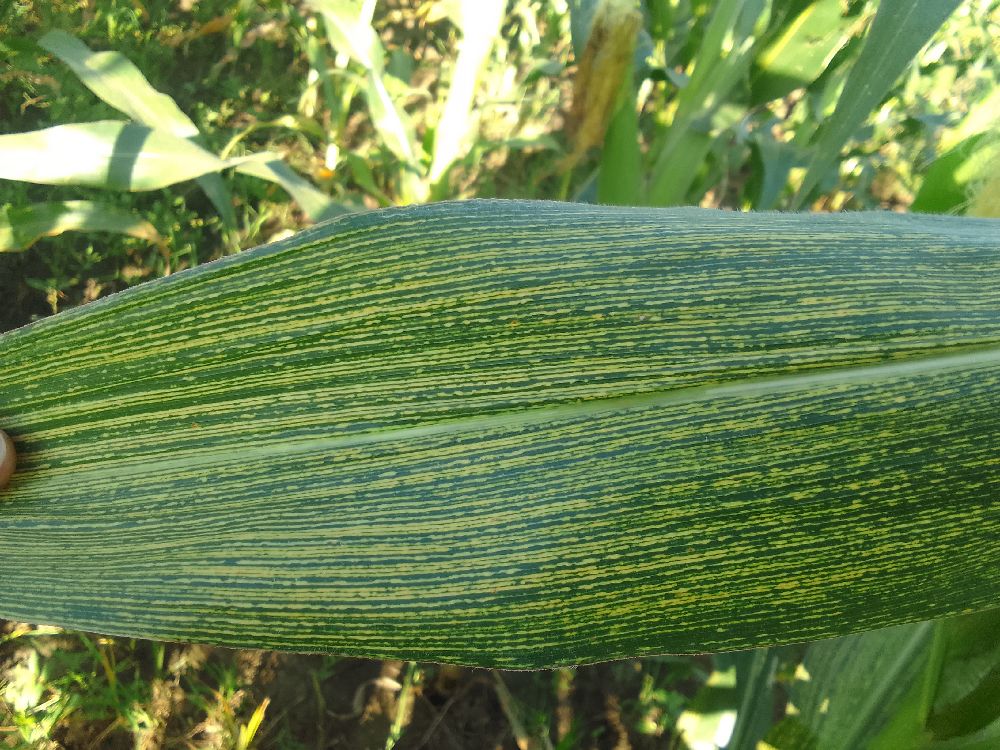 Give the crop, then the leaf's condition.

maize, maize streak virus
